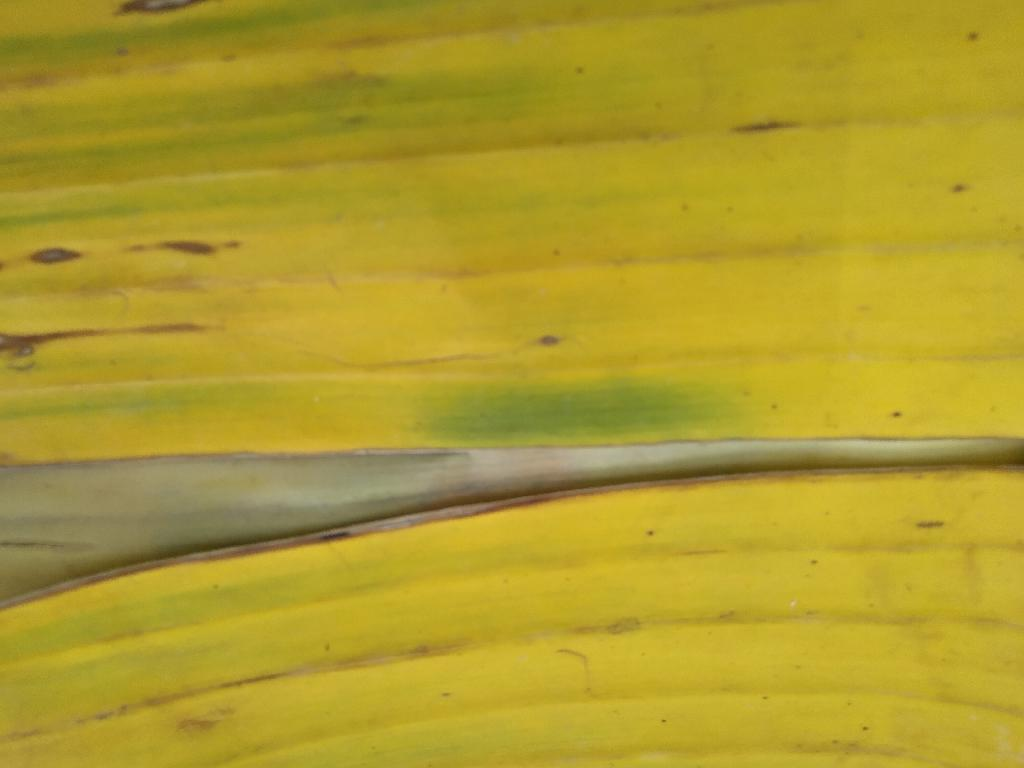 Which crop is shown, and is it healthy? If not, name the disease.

banana, fusarium wilt race 1
